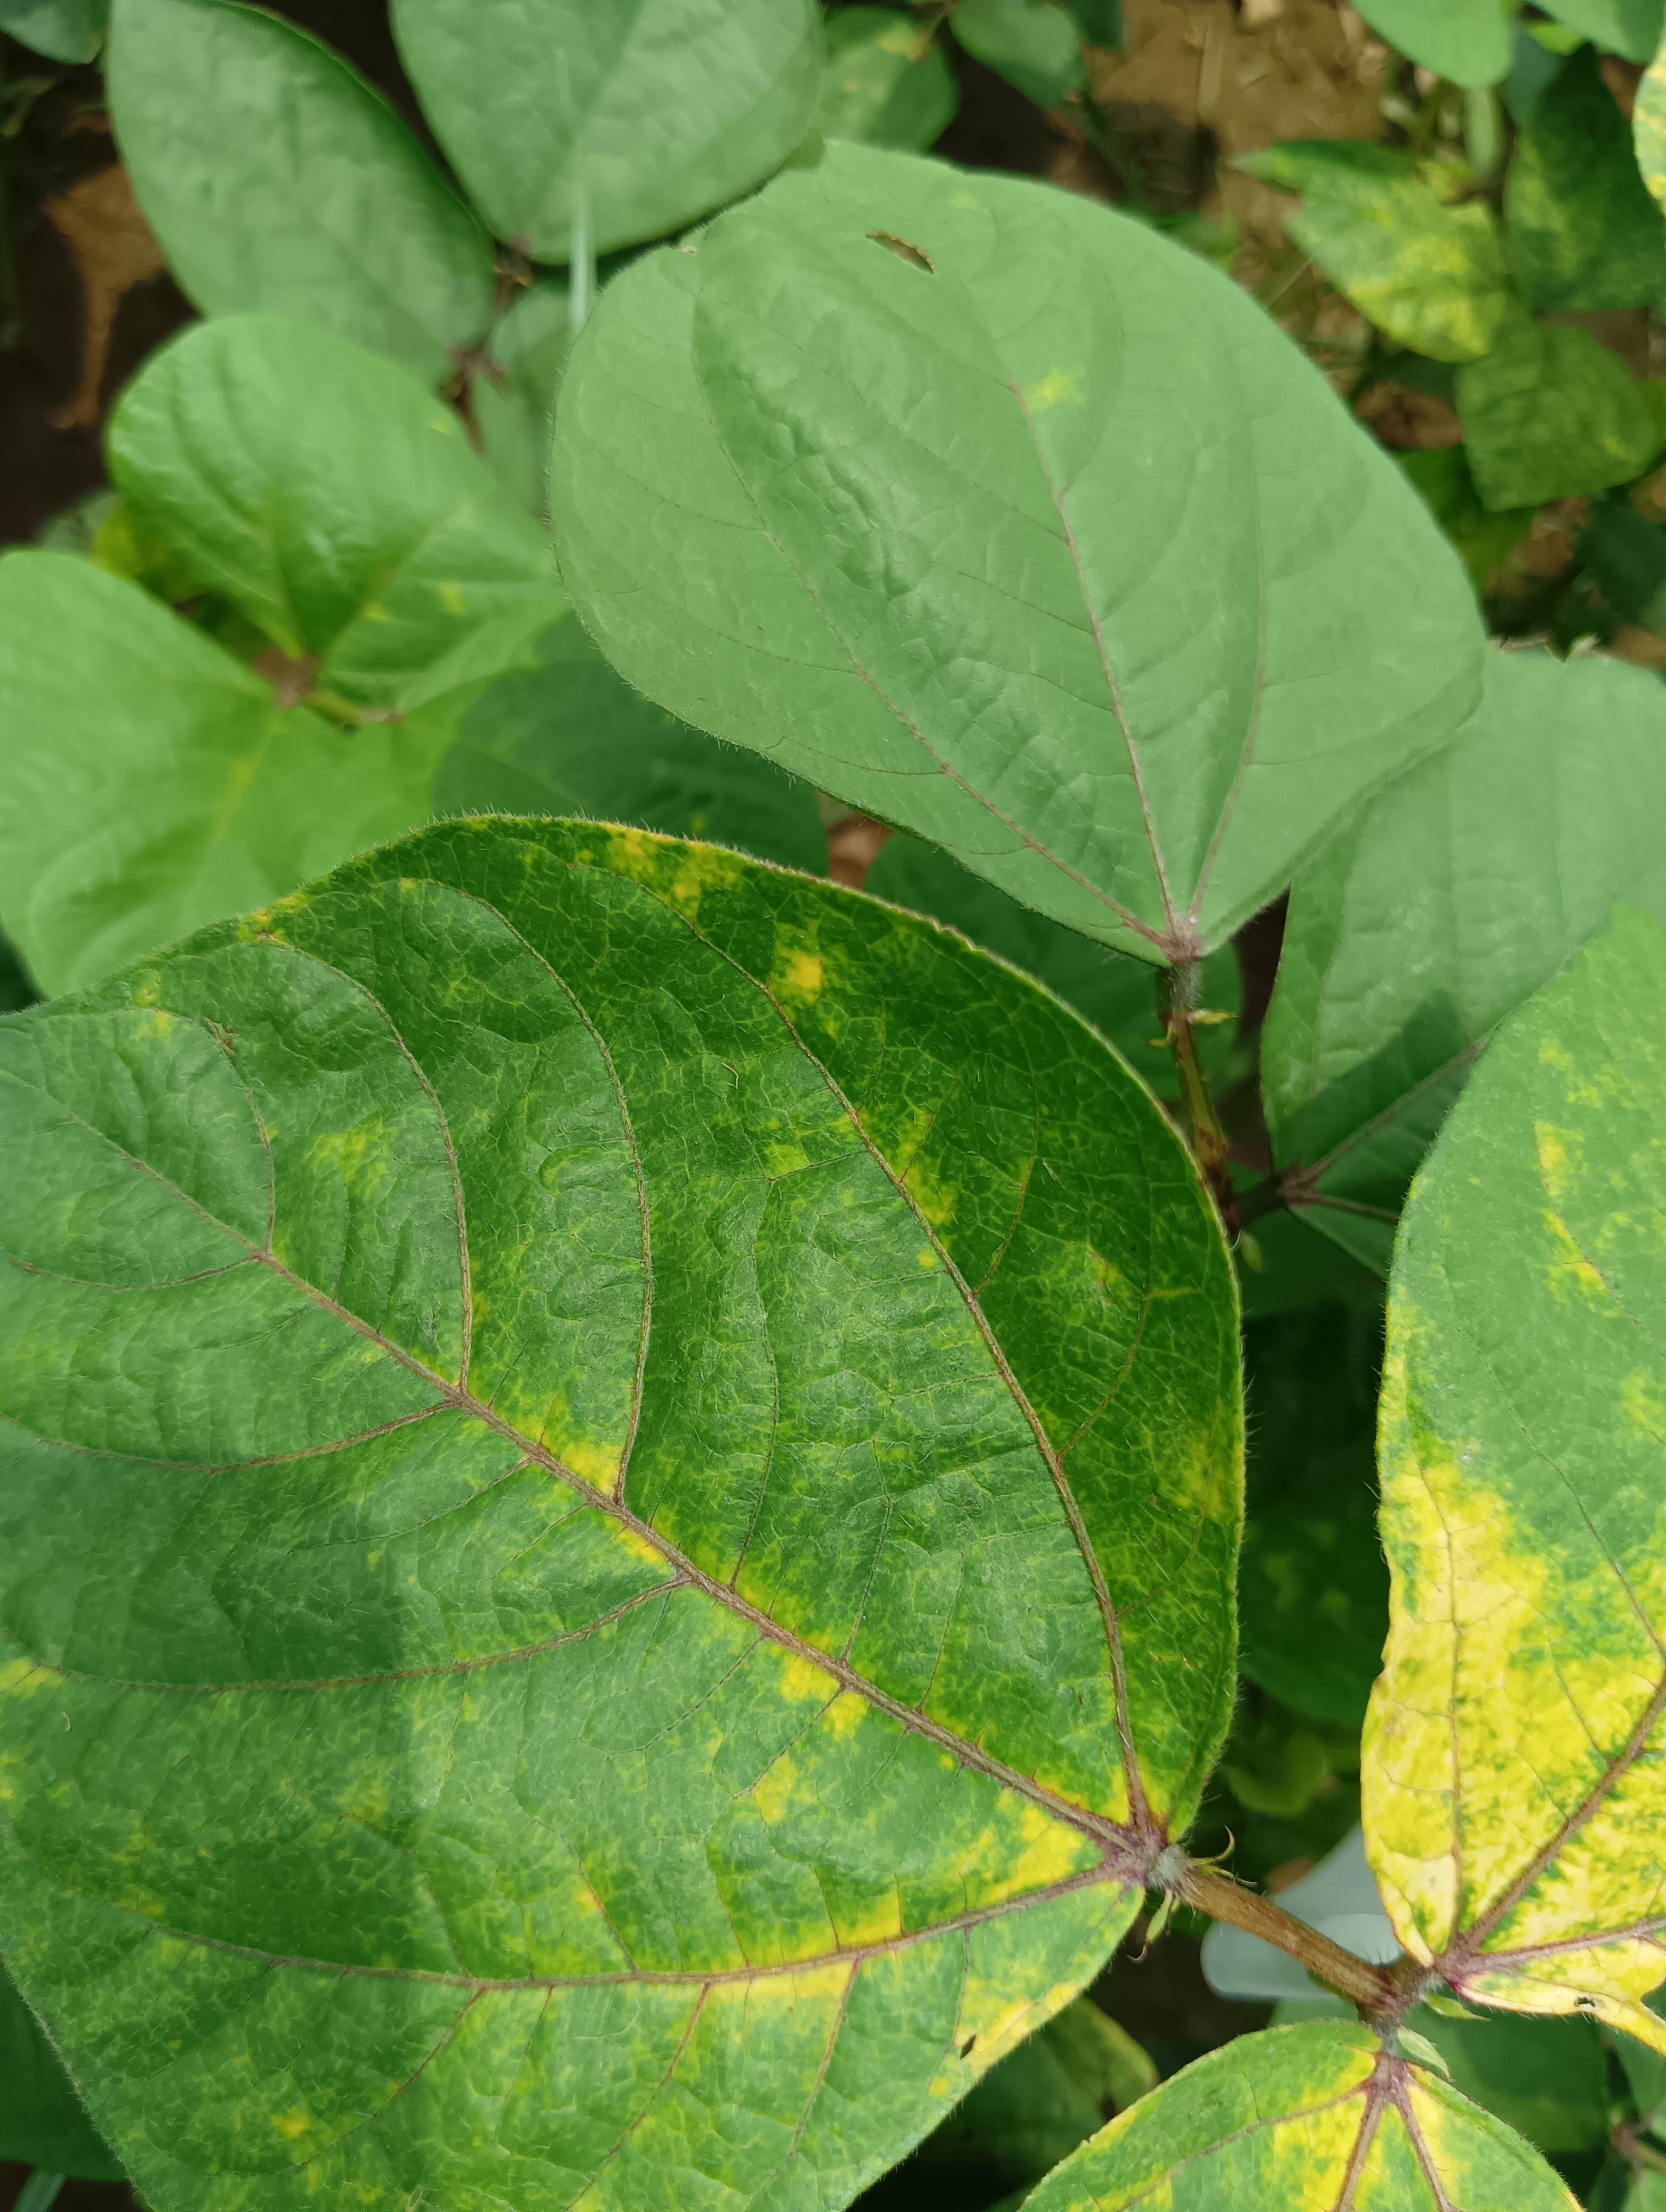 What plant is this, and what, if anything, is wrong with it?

mungbean, yellow mosaic
